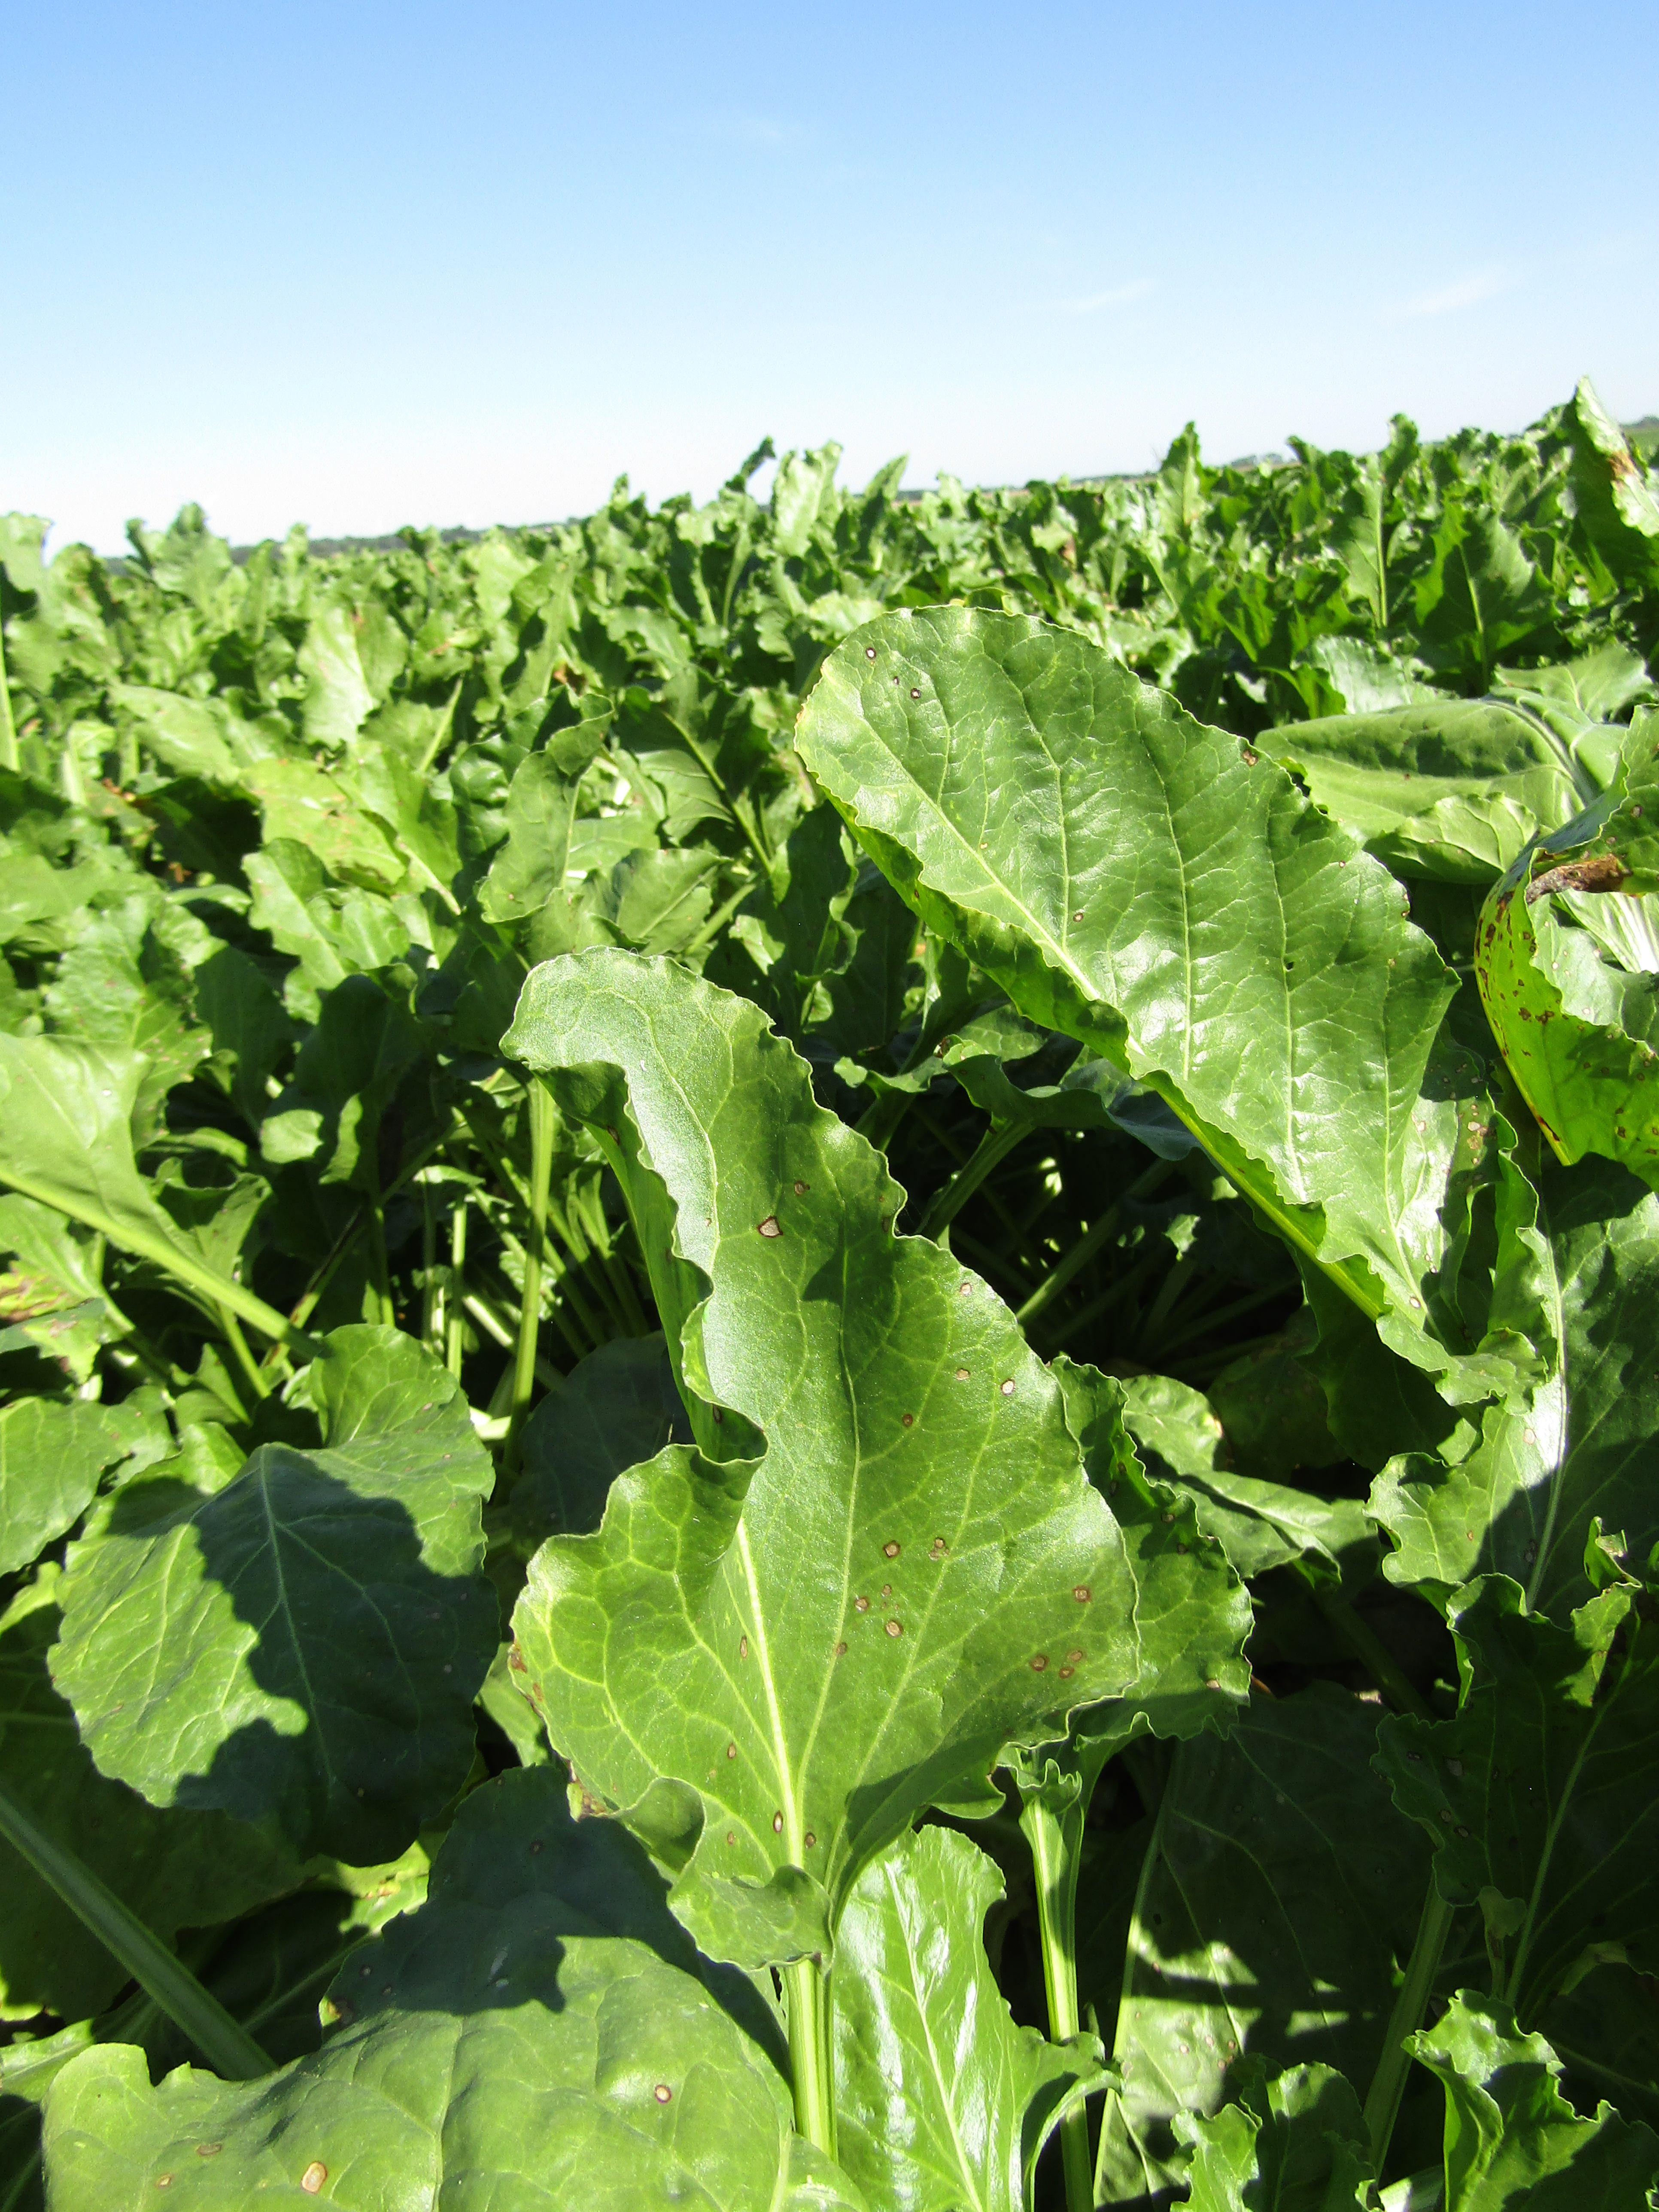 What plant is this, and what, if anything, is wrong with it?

beet, cercospora
